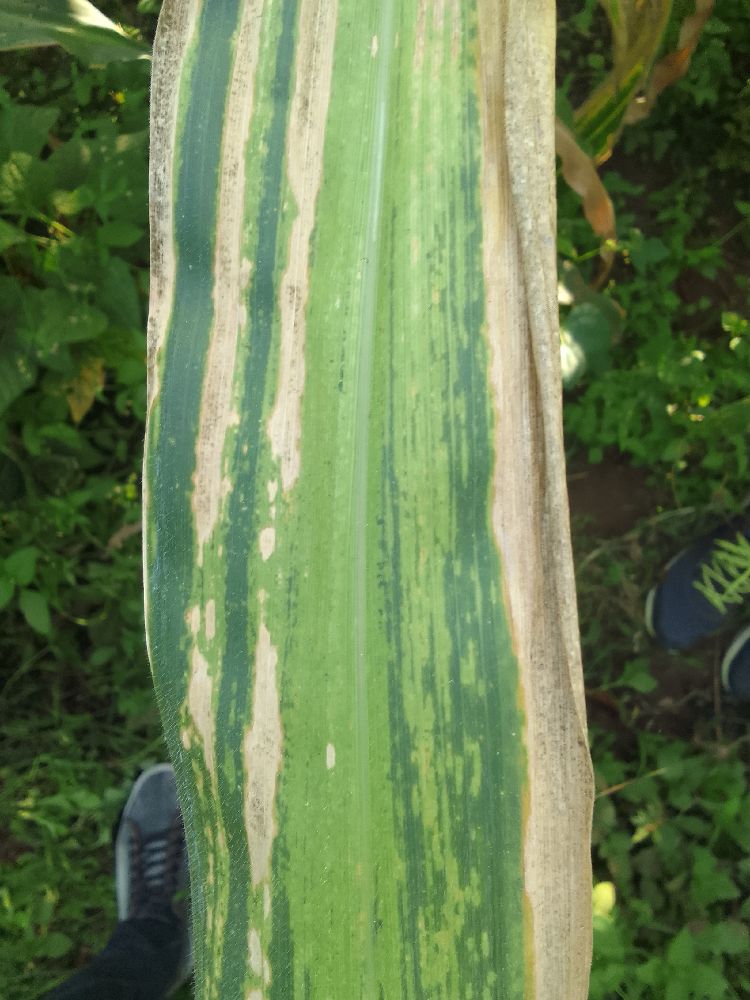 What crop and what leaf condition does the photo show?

maize, maize lethal necrosis
